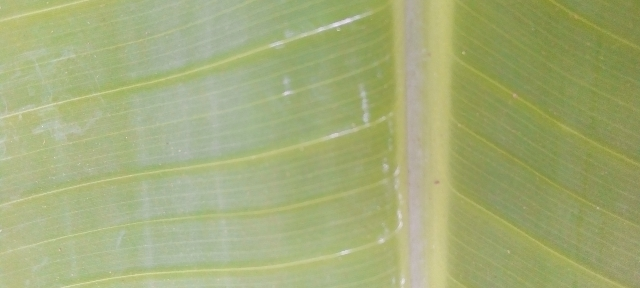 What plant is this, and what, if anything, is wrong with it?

banana, healthy
